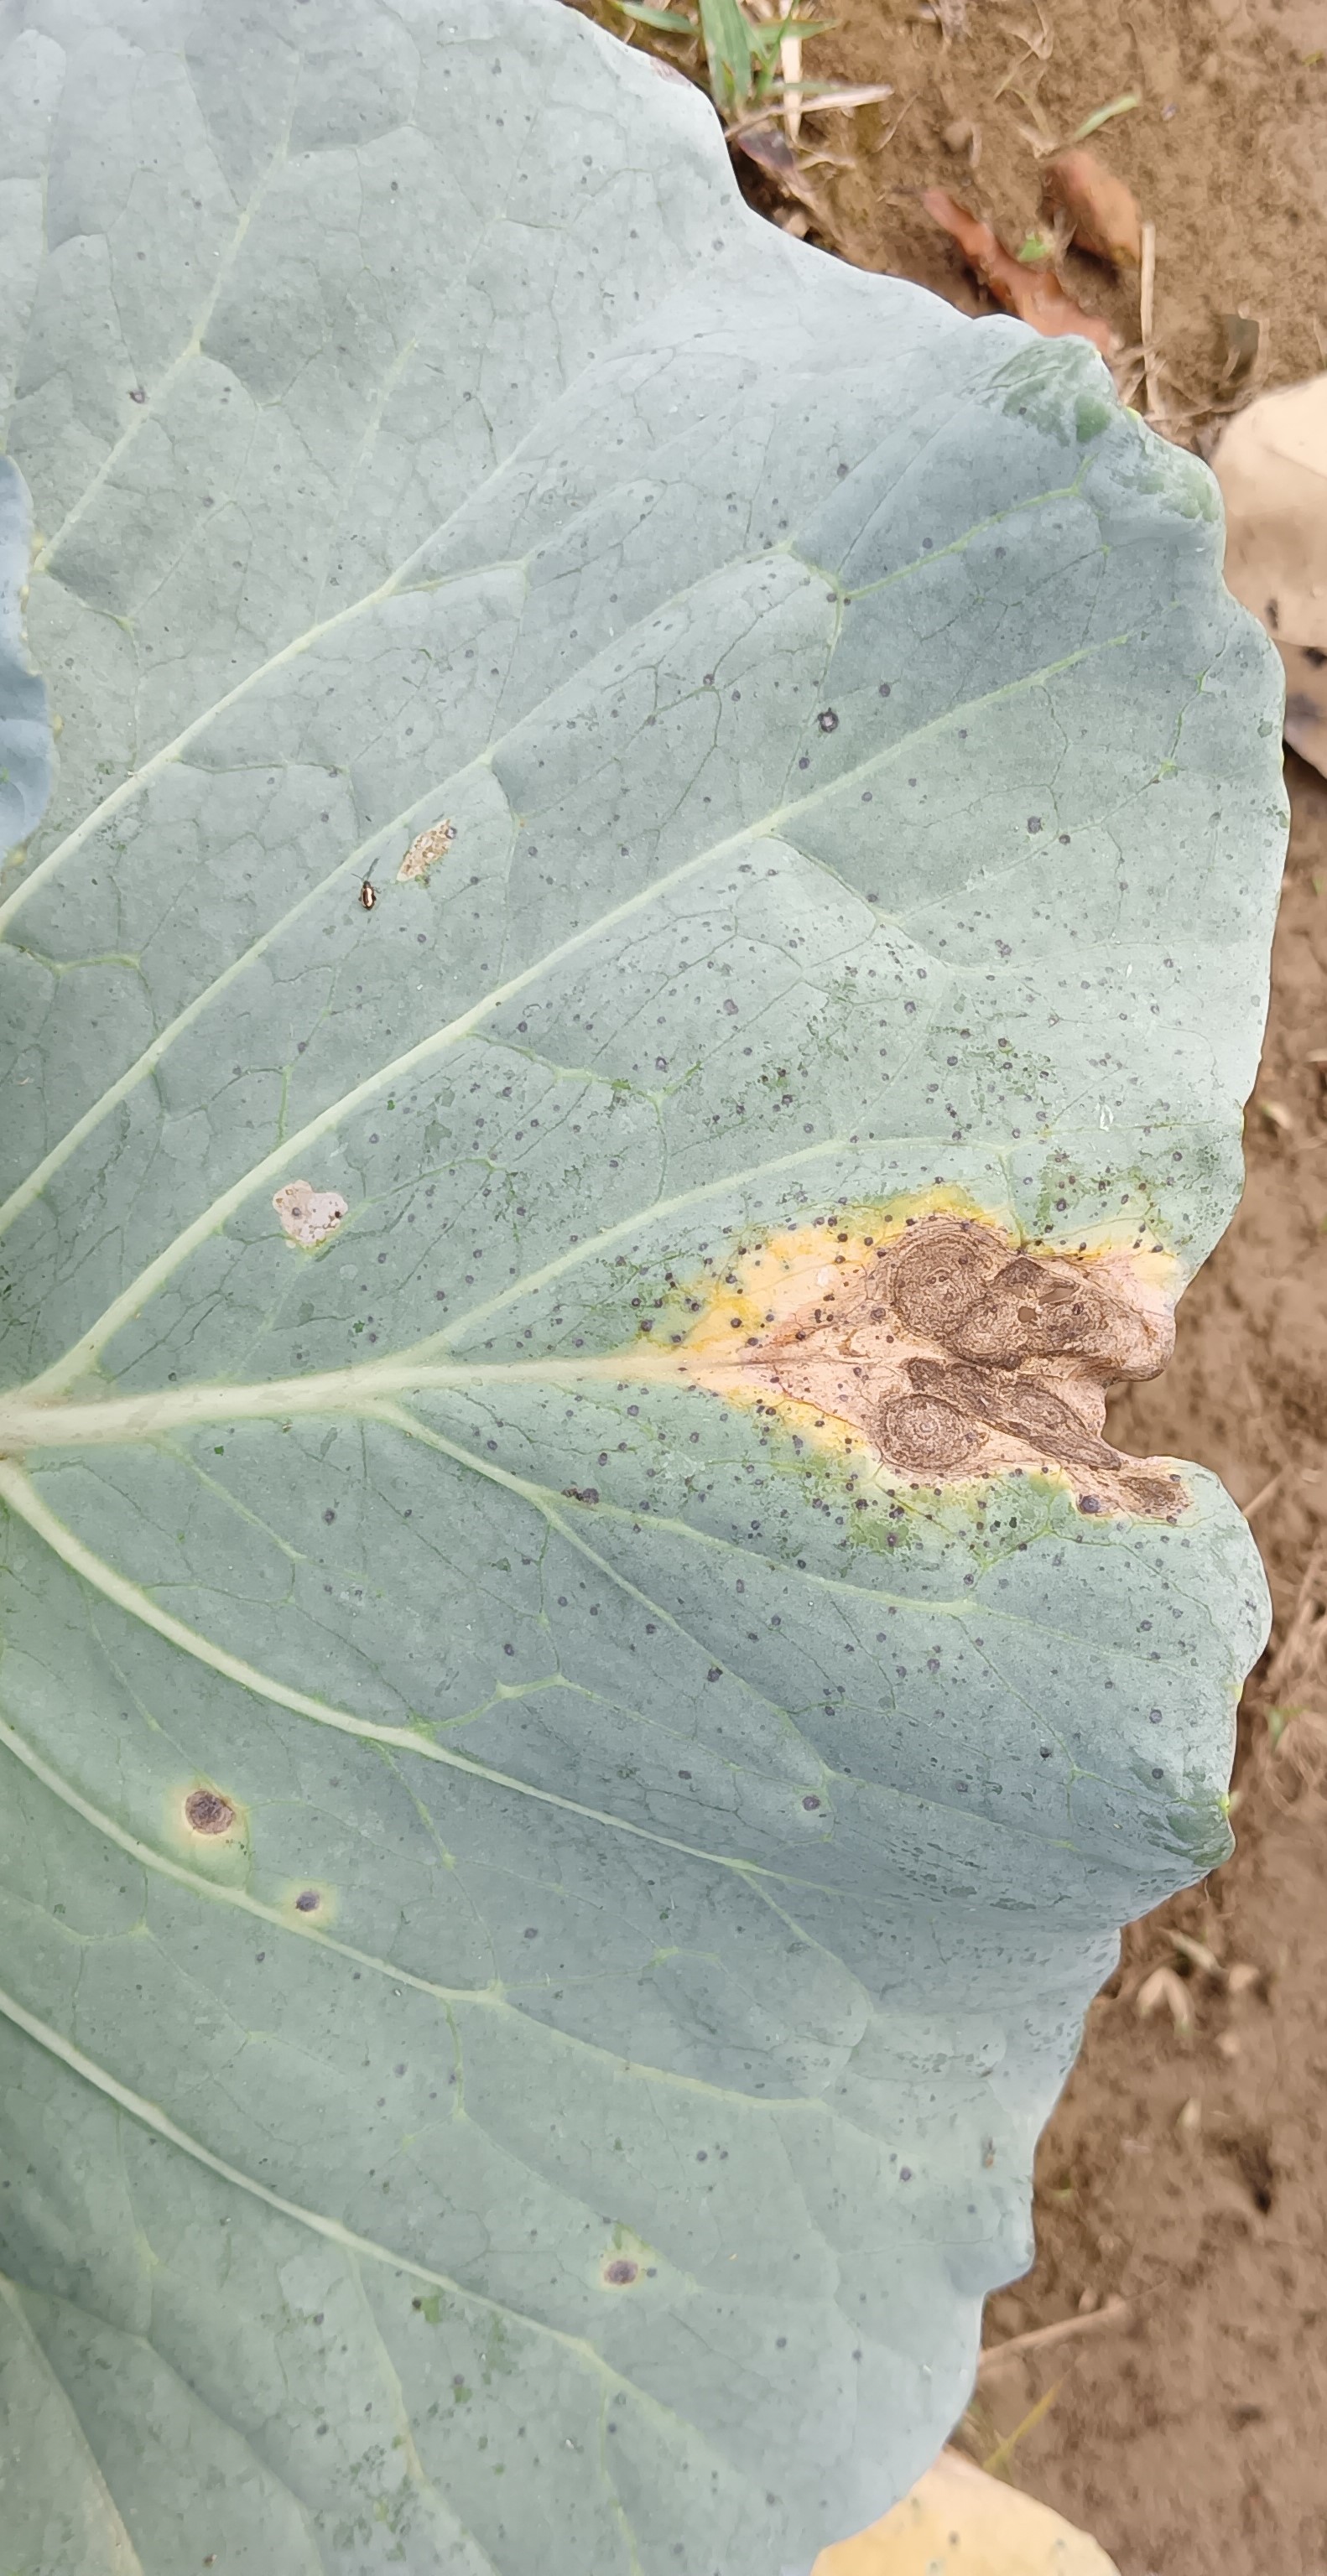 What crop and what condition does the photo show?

cabbage, alternaria
